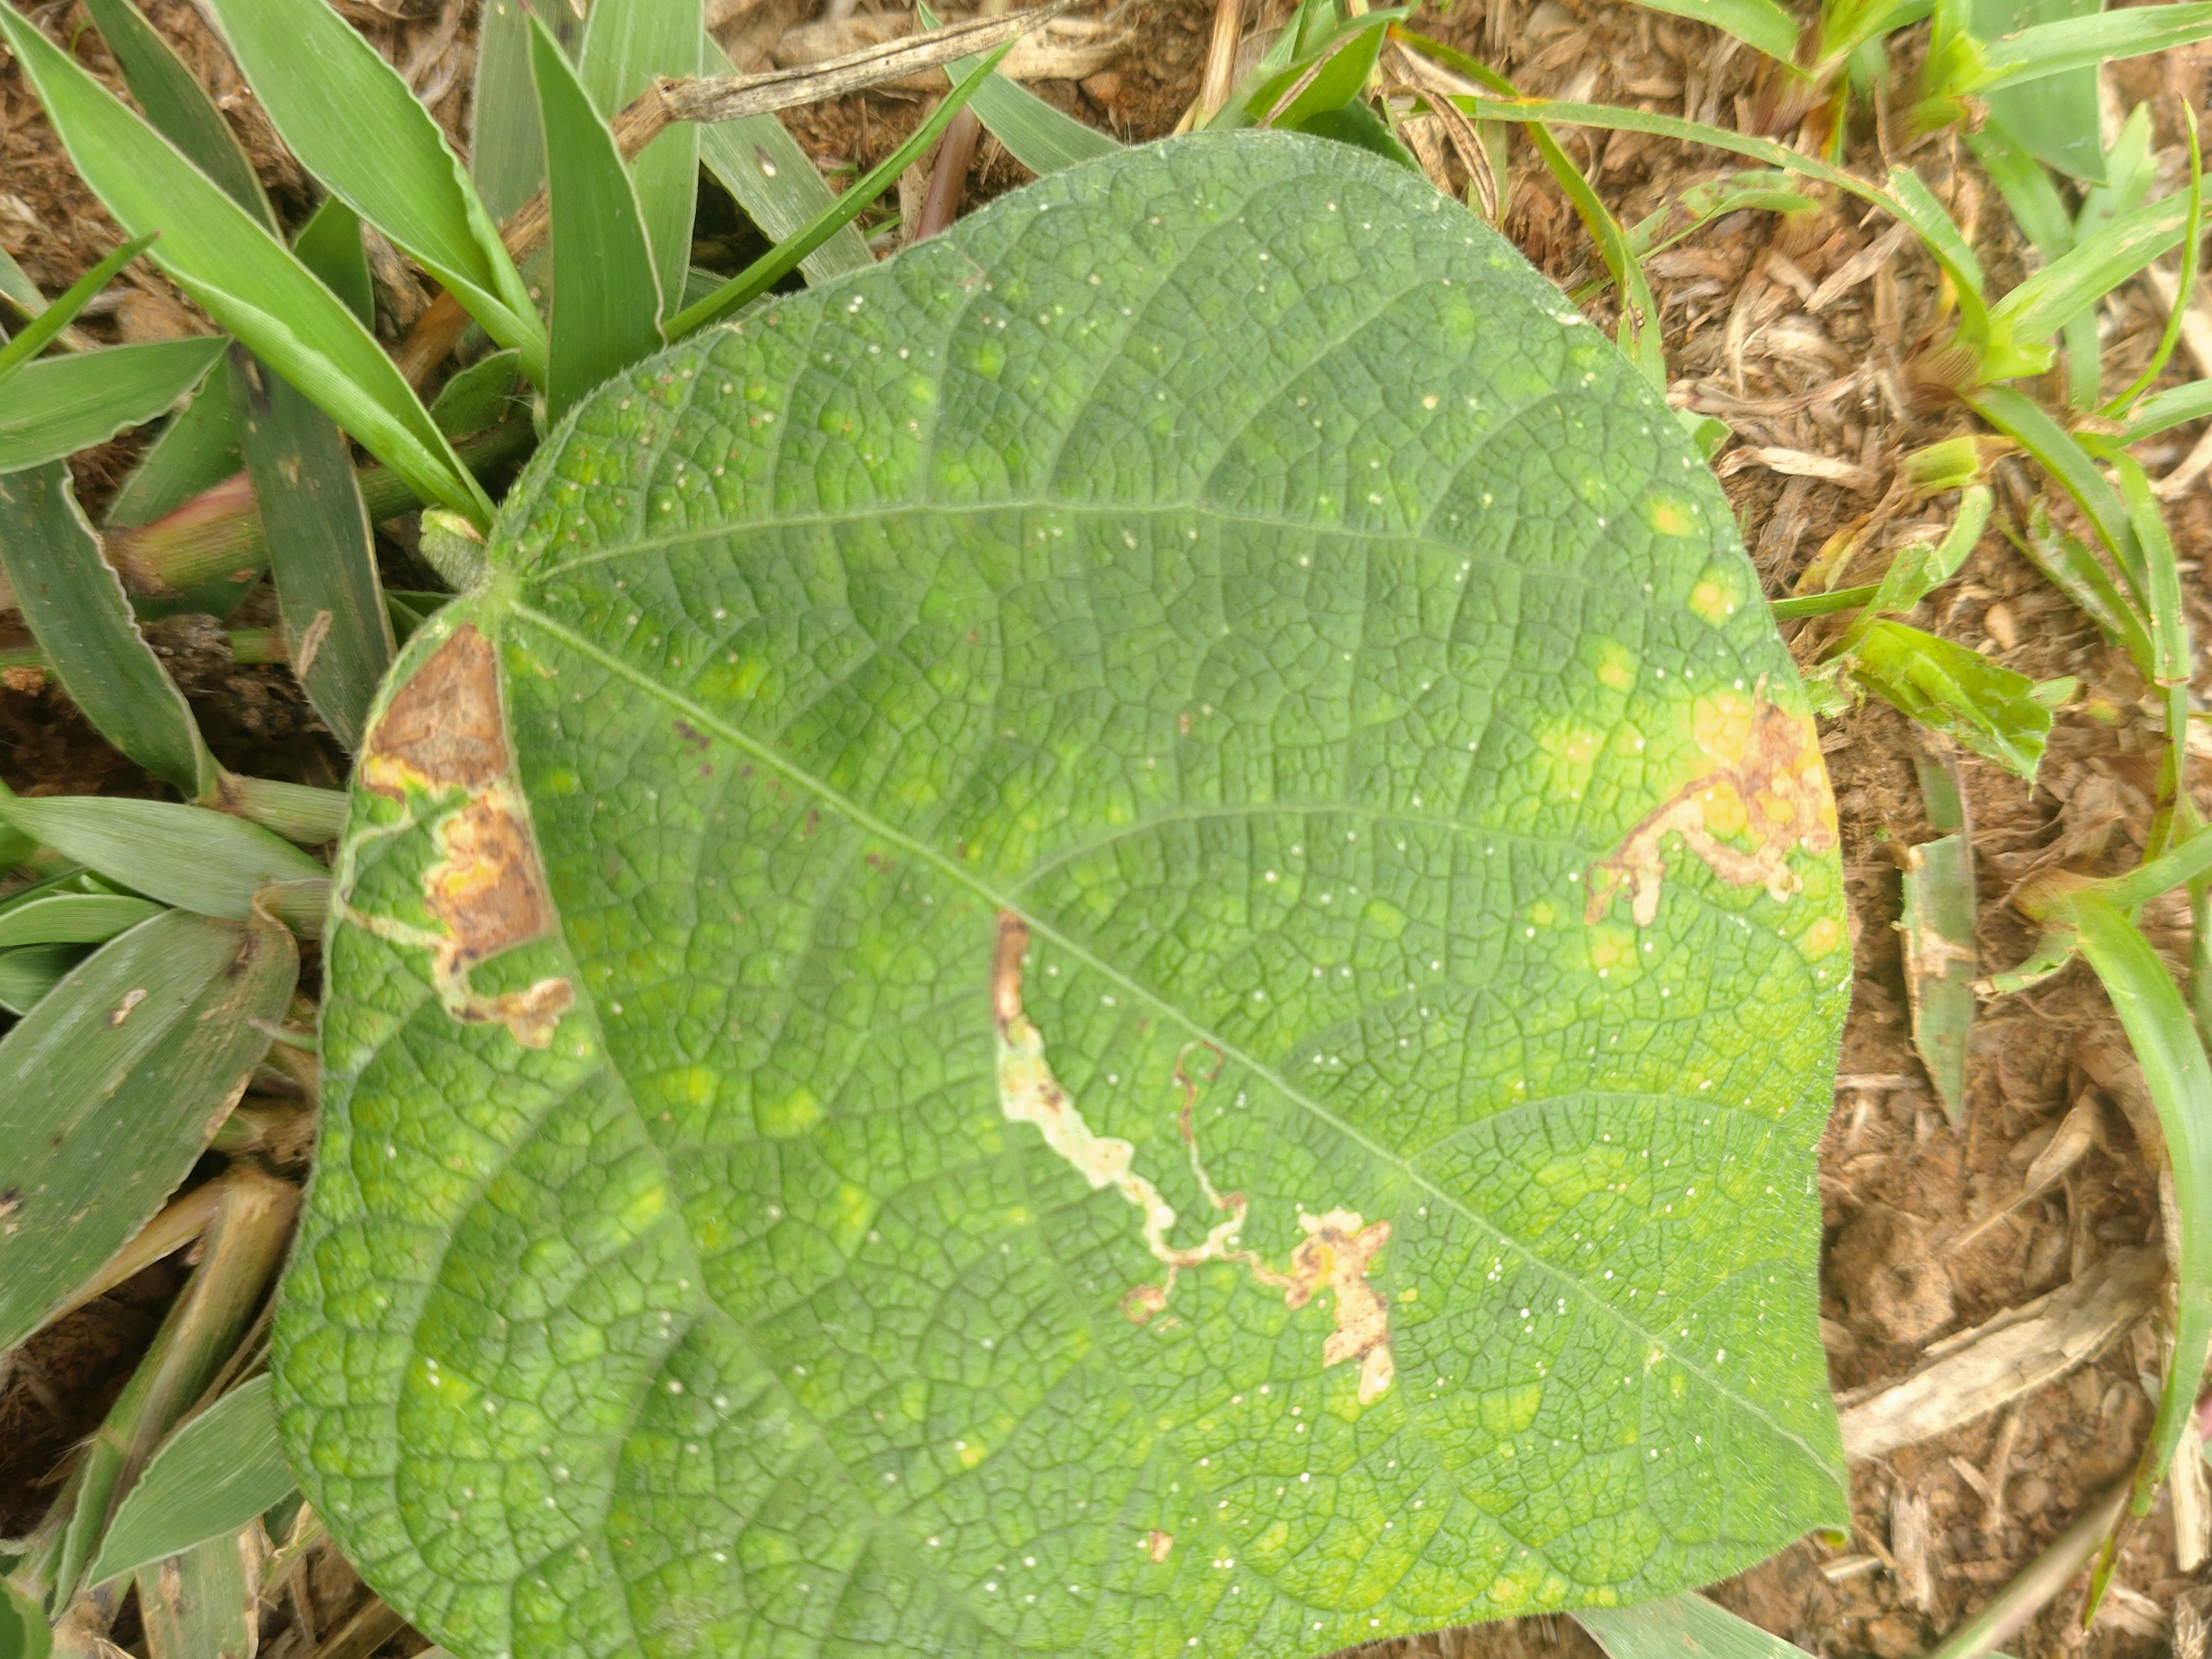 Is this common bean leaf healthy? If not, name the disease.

rust
